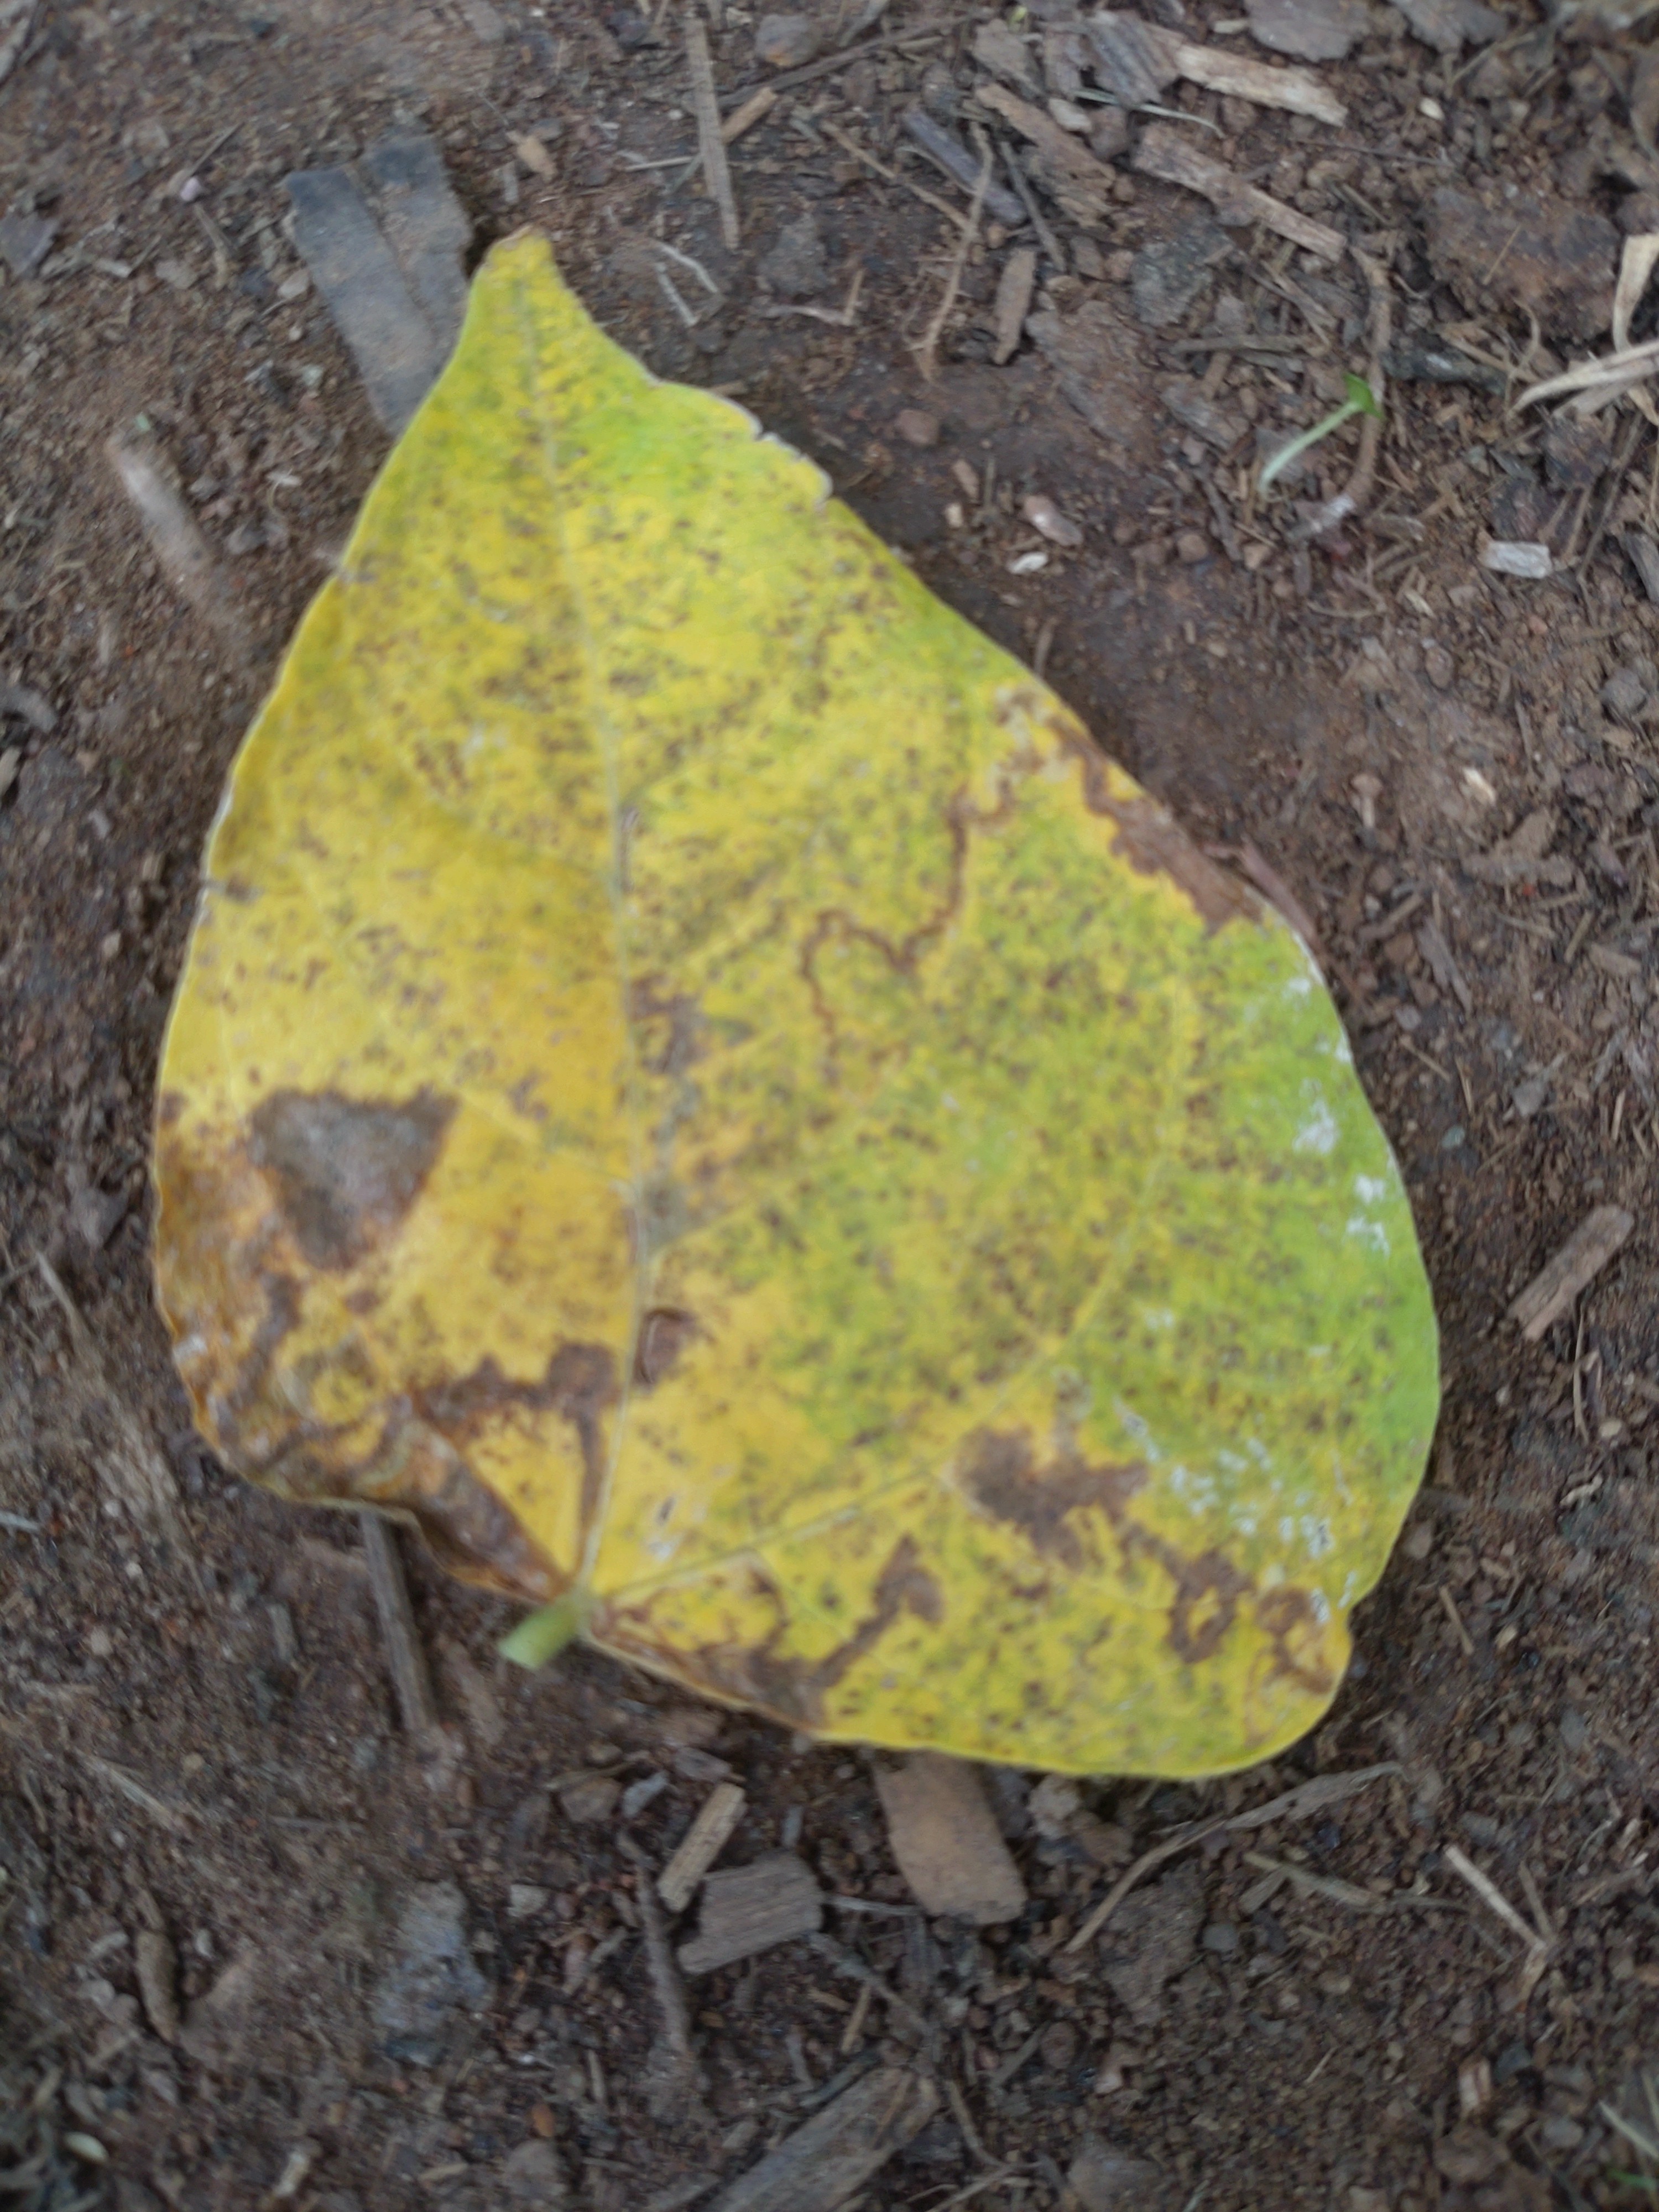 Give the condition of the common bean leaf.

anthracnose
